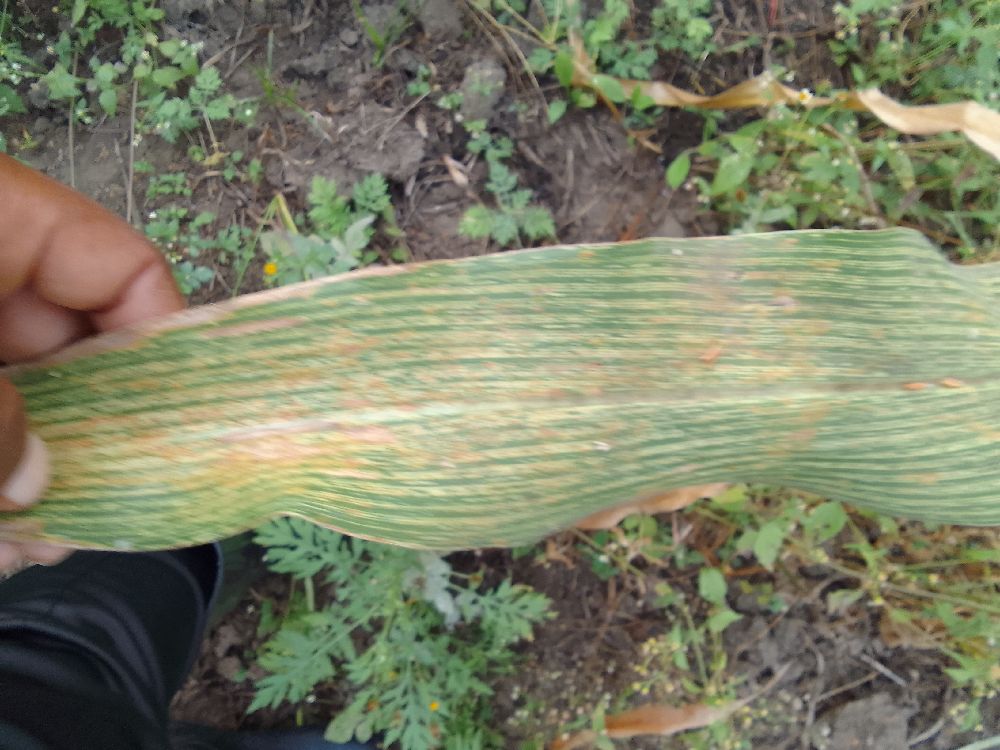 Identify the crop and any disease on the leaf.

maize, maize streak virus
